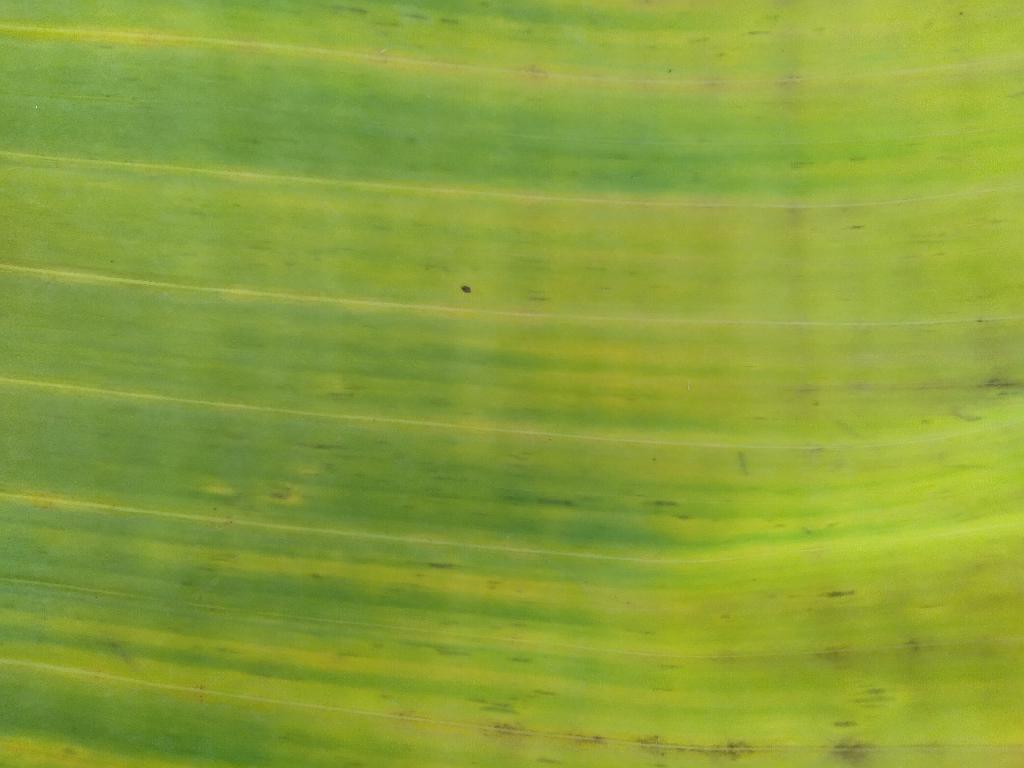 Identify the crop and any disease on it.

banana, fusarium wilt race 1
